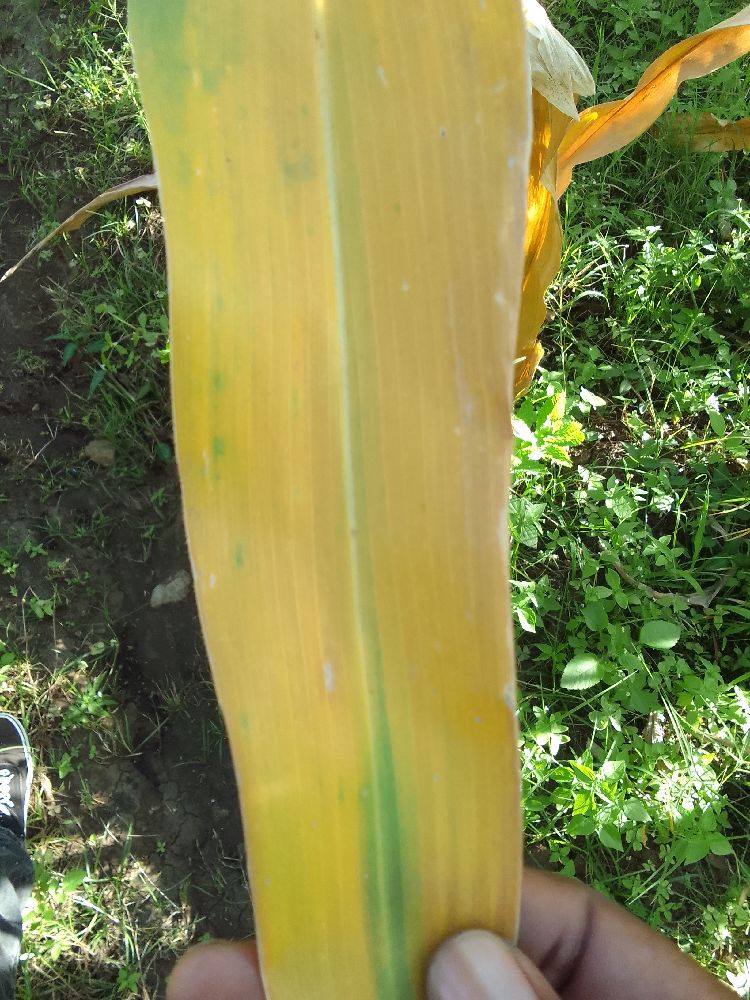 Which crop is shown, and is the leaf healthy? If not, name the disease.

maize, maize lethal necrosis
